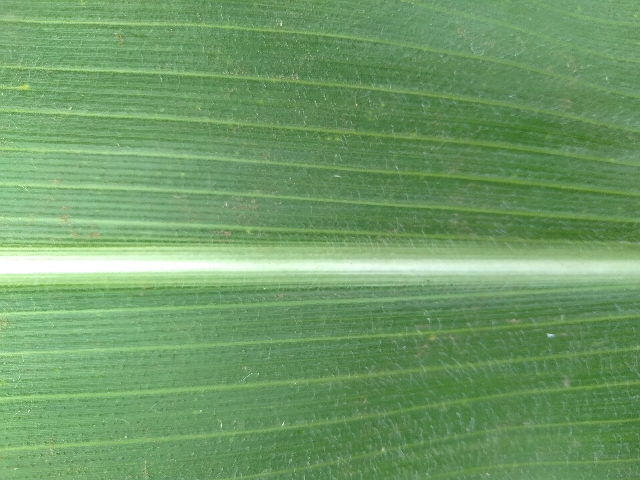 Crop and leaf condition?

maize, healthy
